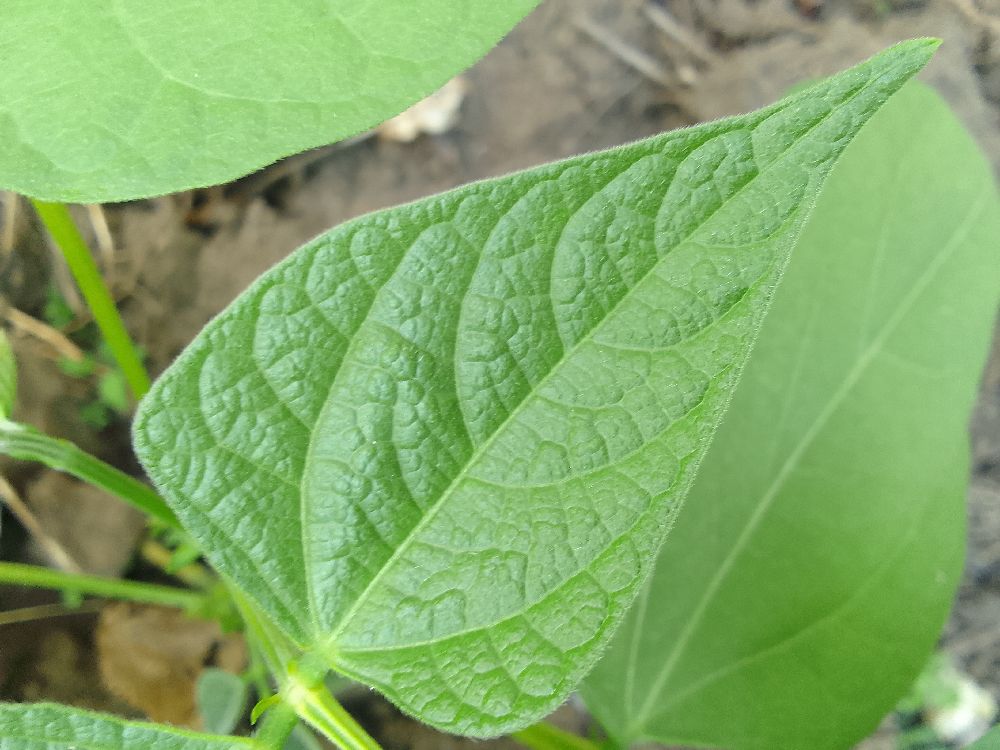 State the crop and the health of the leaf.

common bean, healthy
